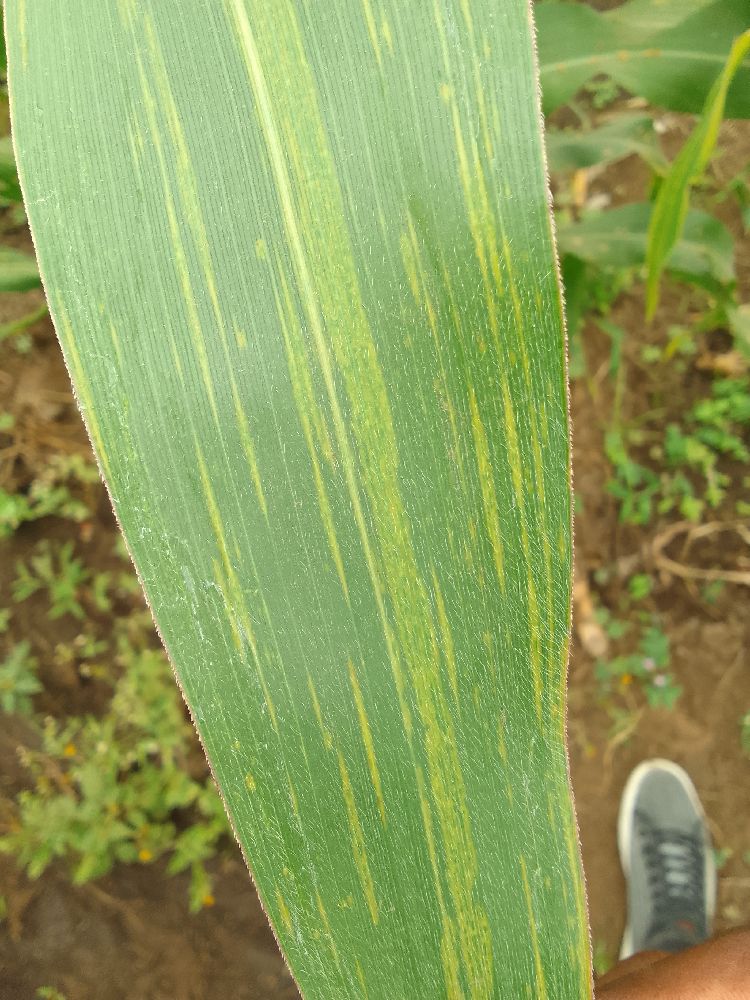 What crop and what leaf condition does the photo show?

maize, maize lethal necrosis
